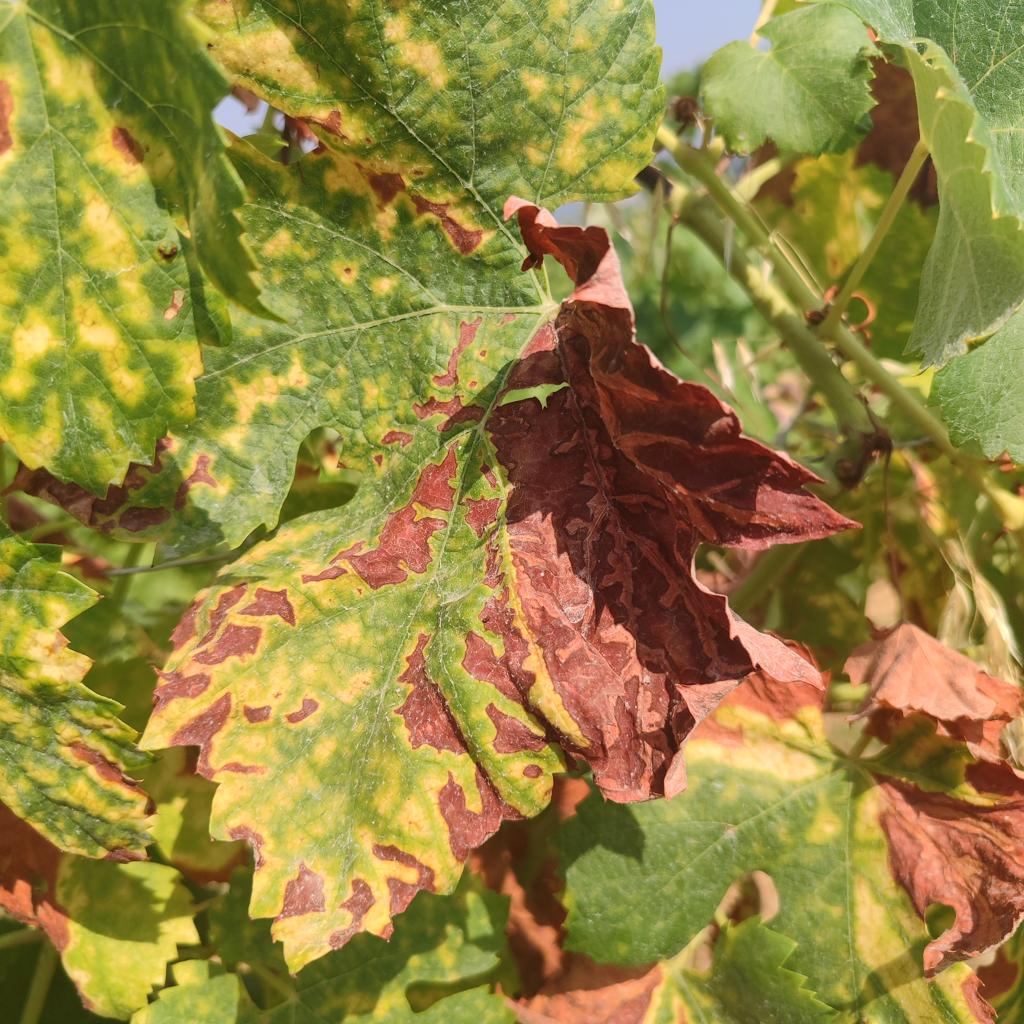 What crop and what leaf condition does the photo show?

grapevine, esca complex
